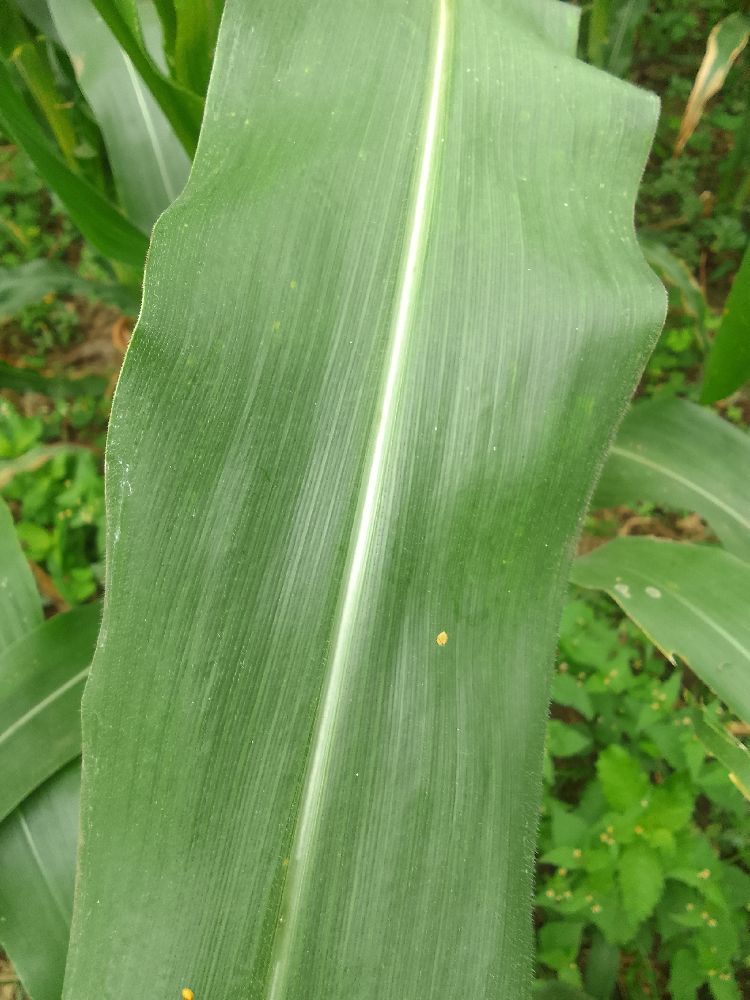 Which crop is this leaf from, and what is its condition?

maize, healthy
